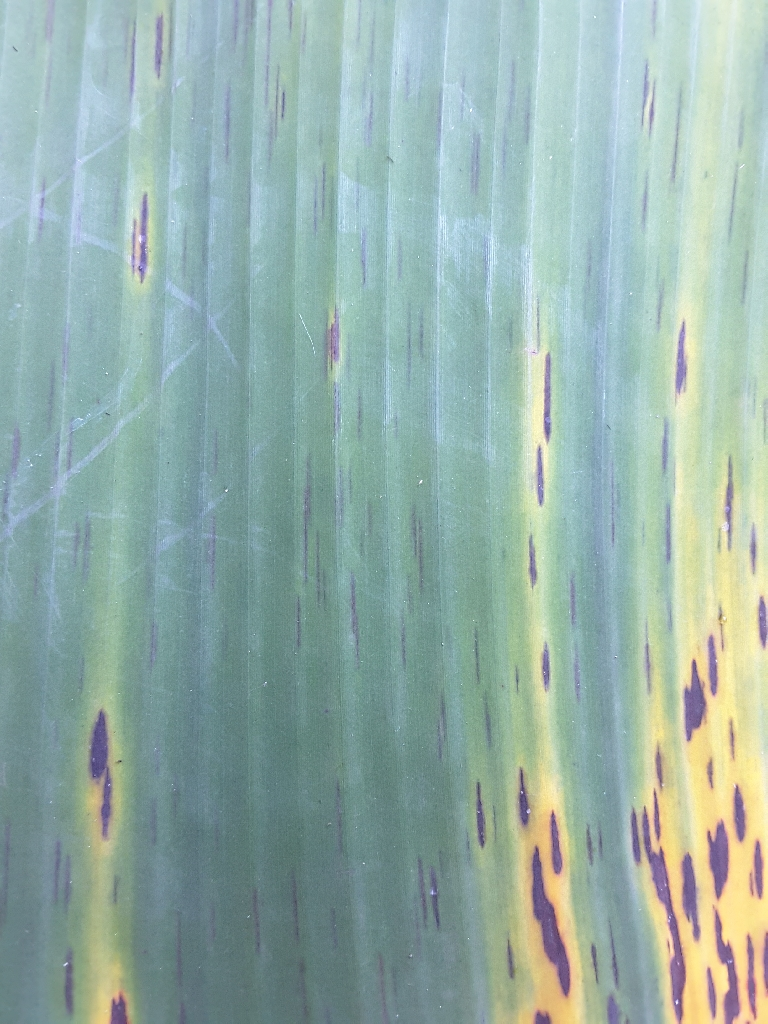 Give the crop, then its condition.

banana, black sigatoka
